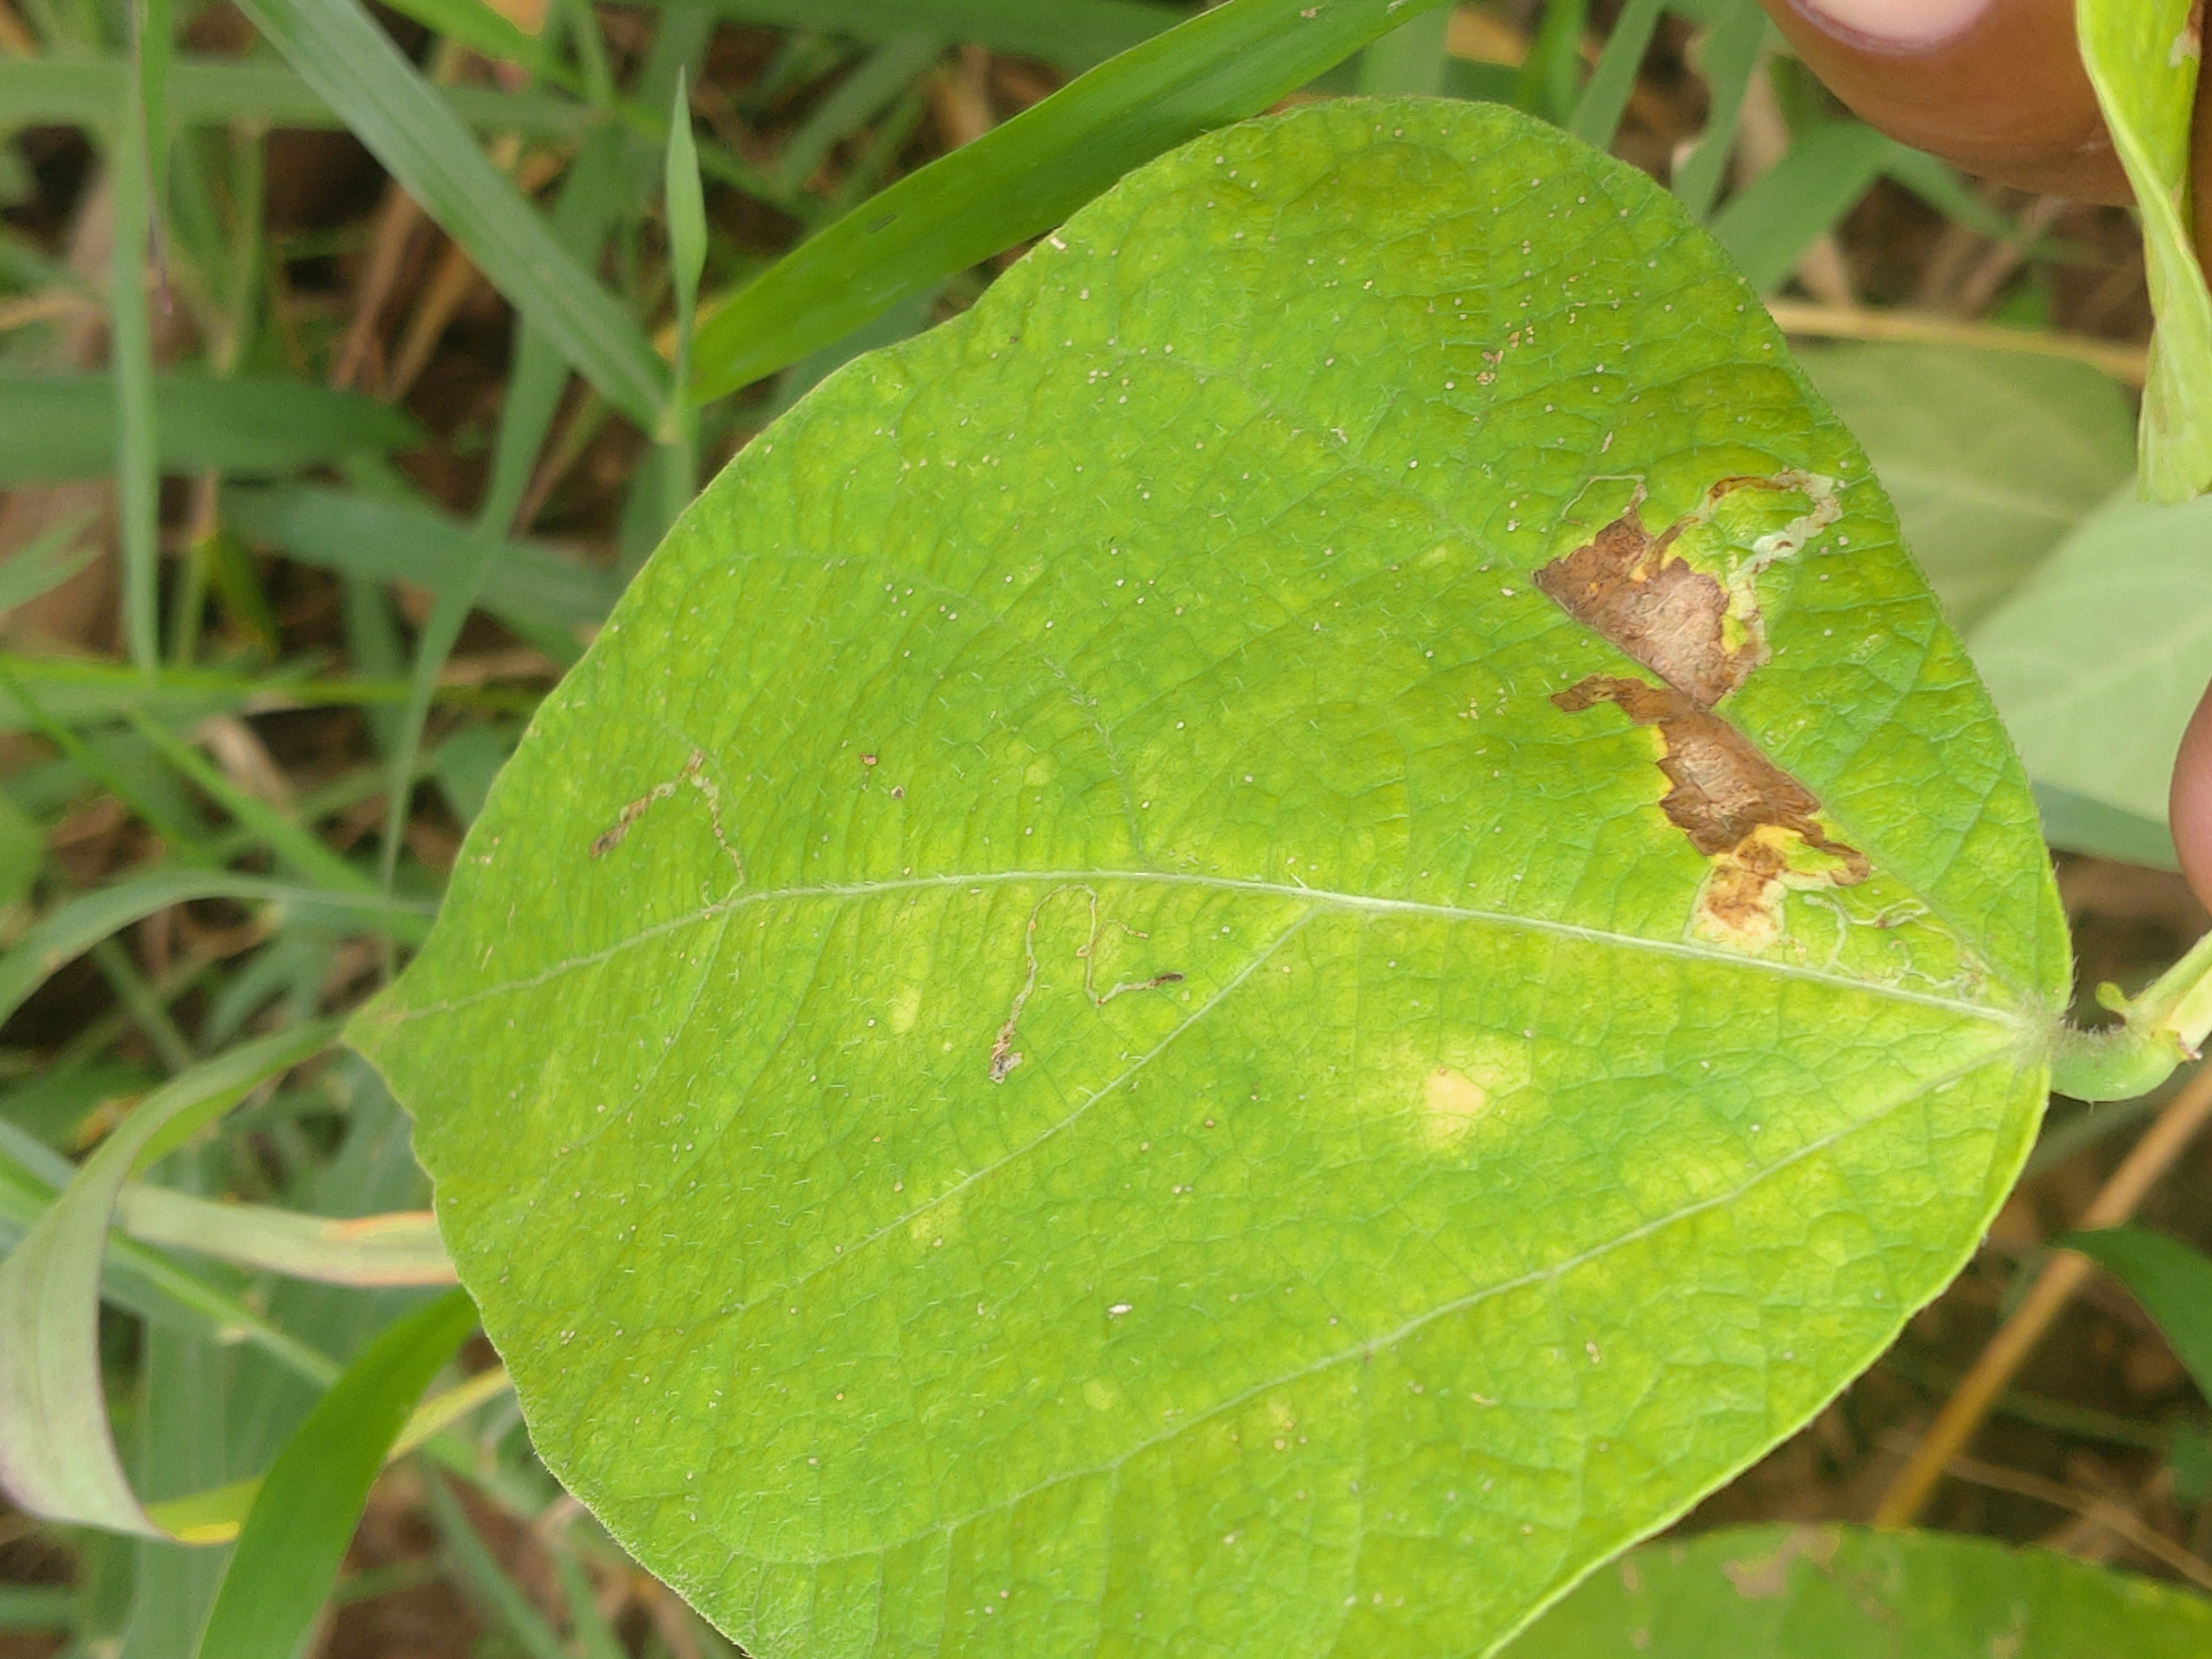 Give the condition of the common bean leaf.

rust
